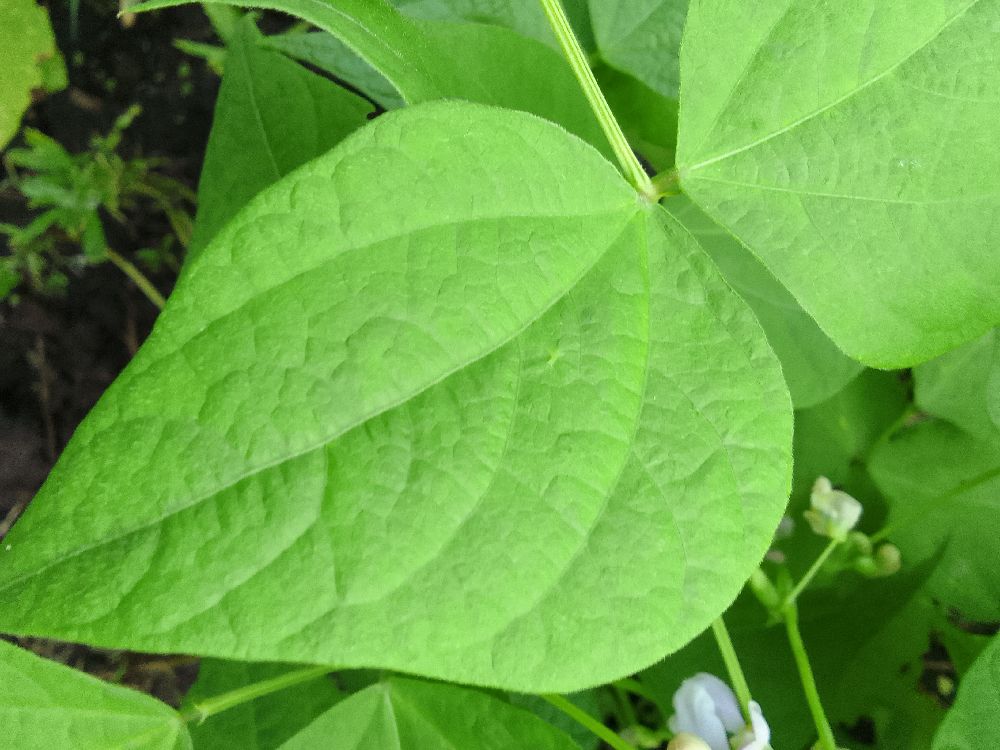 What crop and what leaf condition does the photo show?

common bean, healthy
